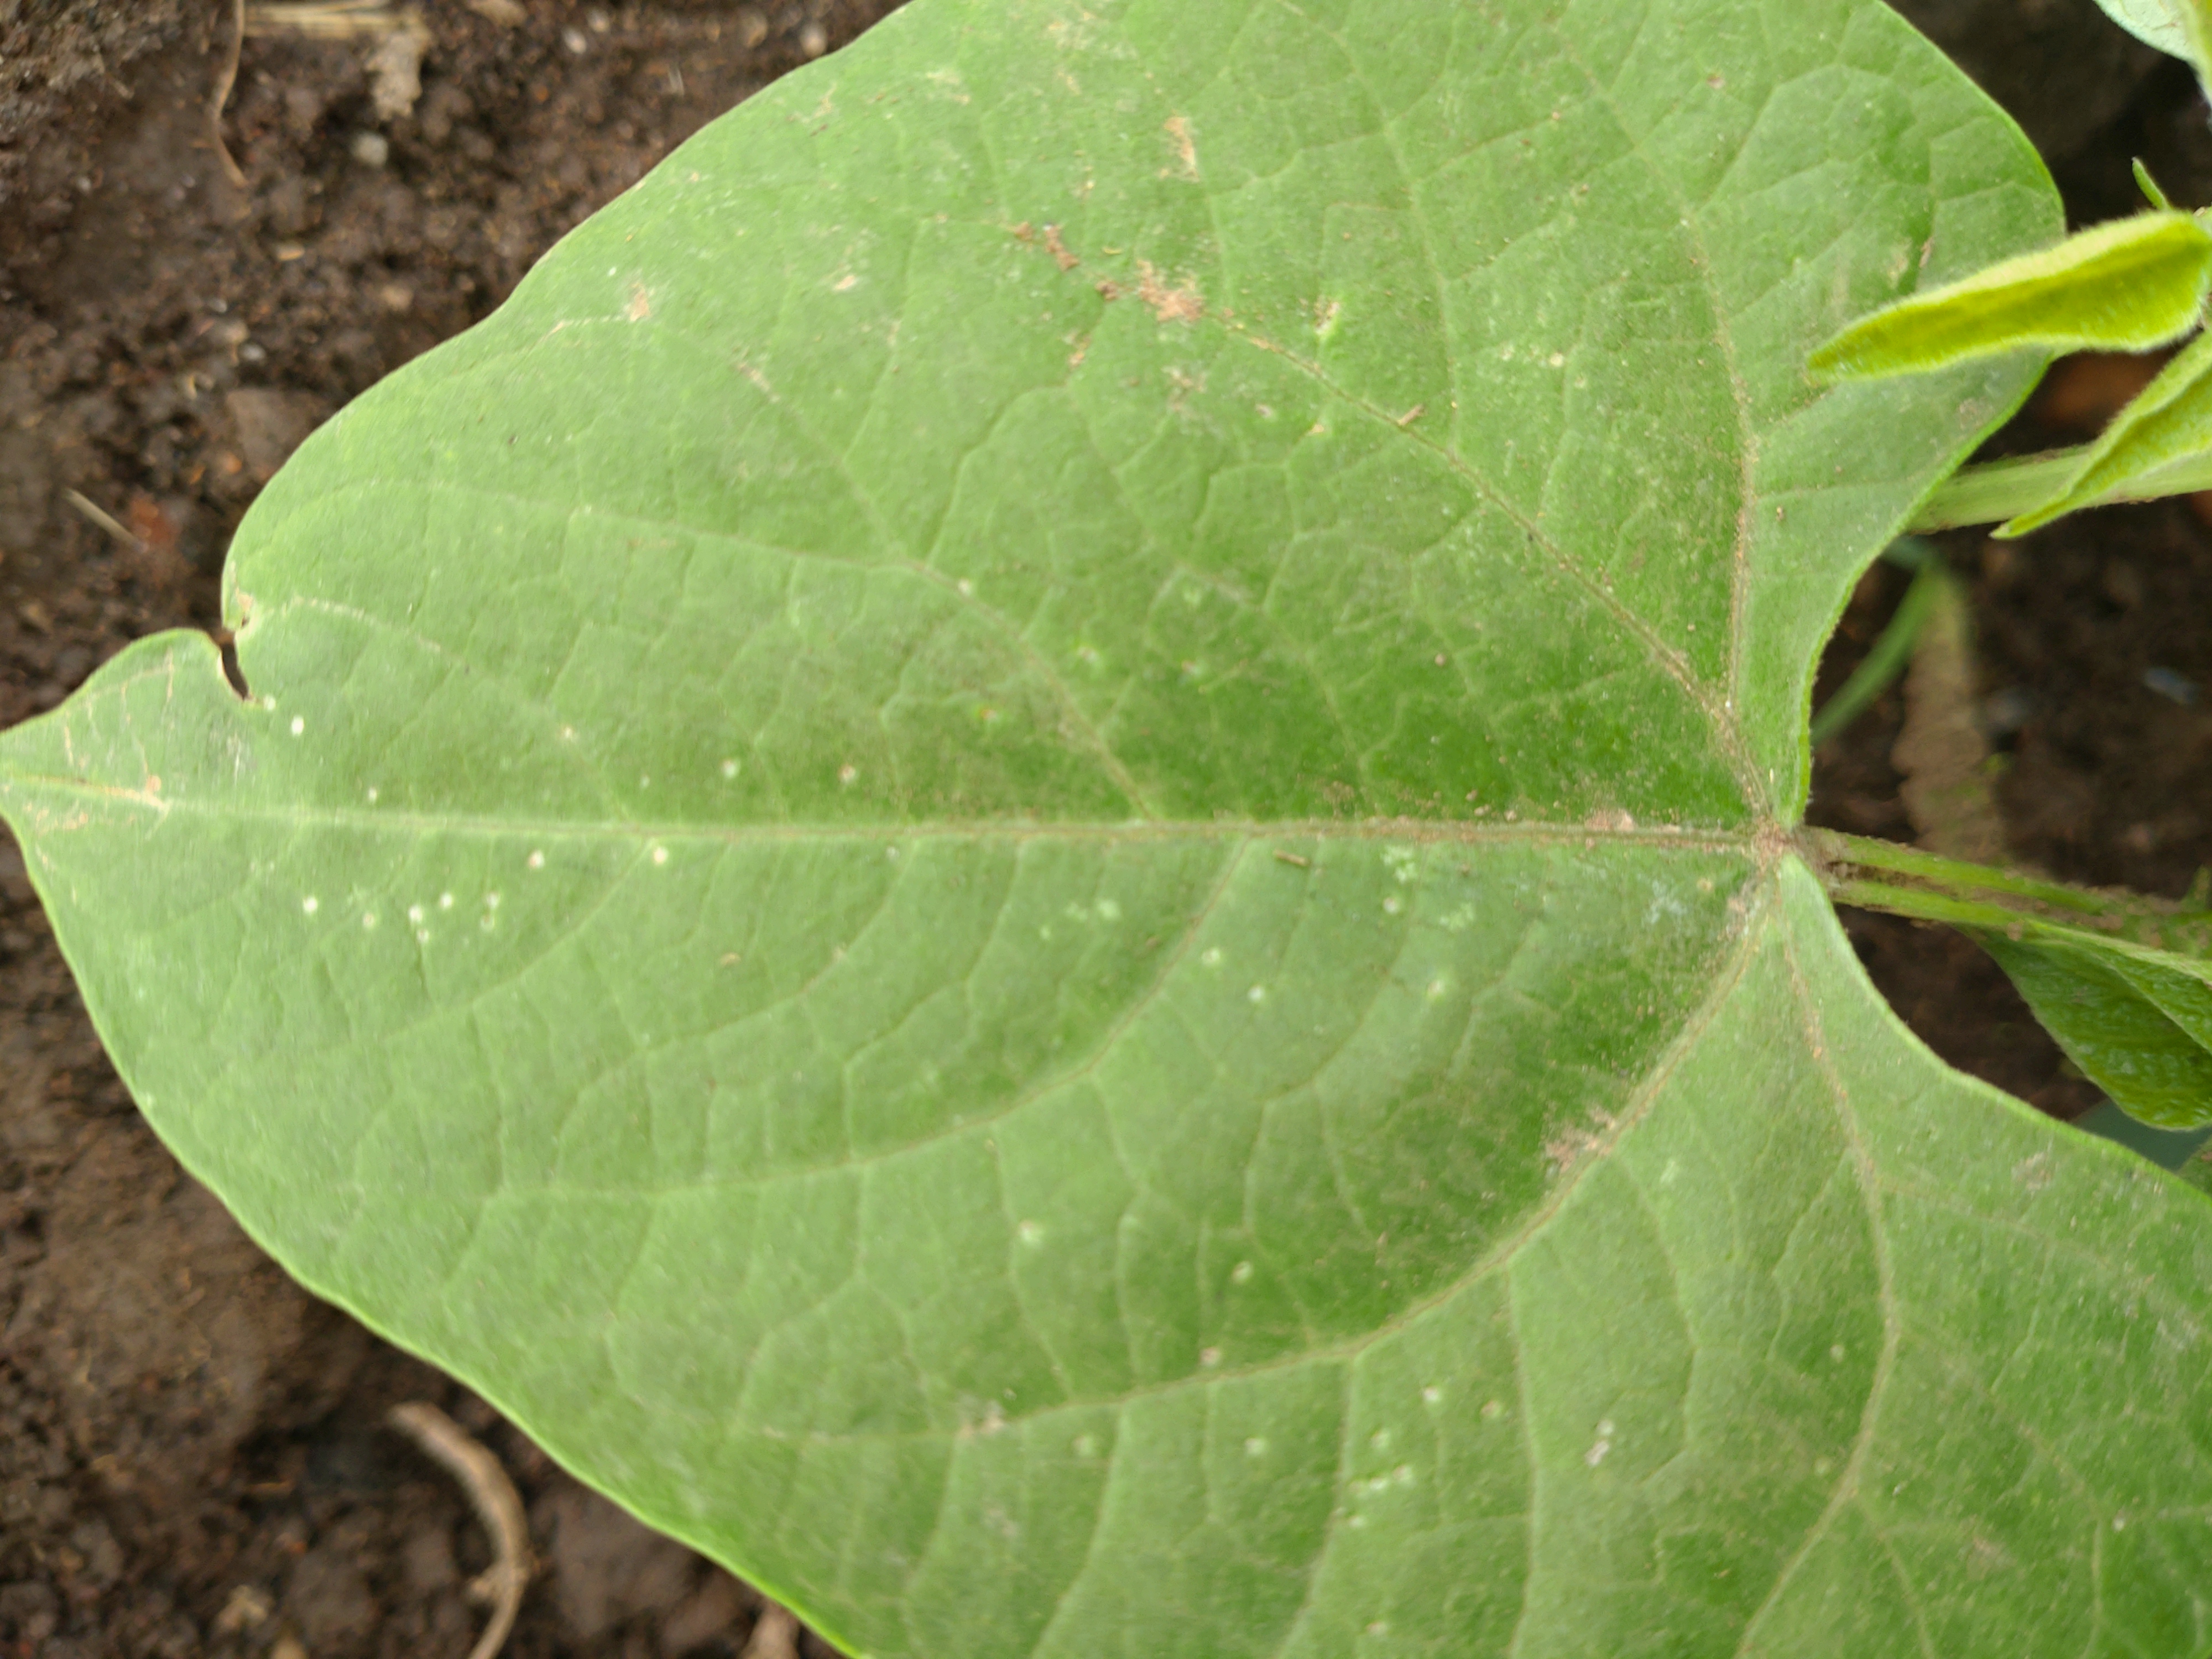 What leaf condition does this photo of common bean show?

healthy
